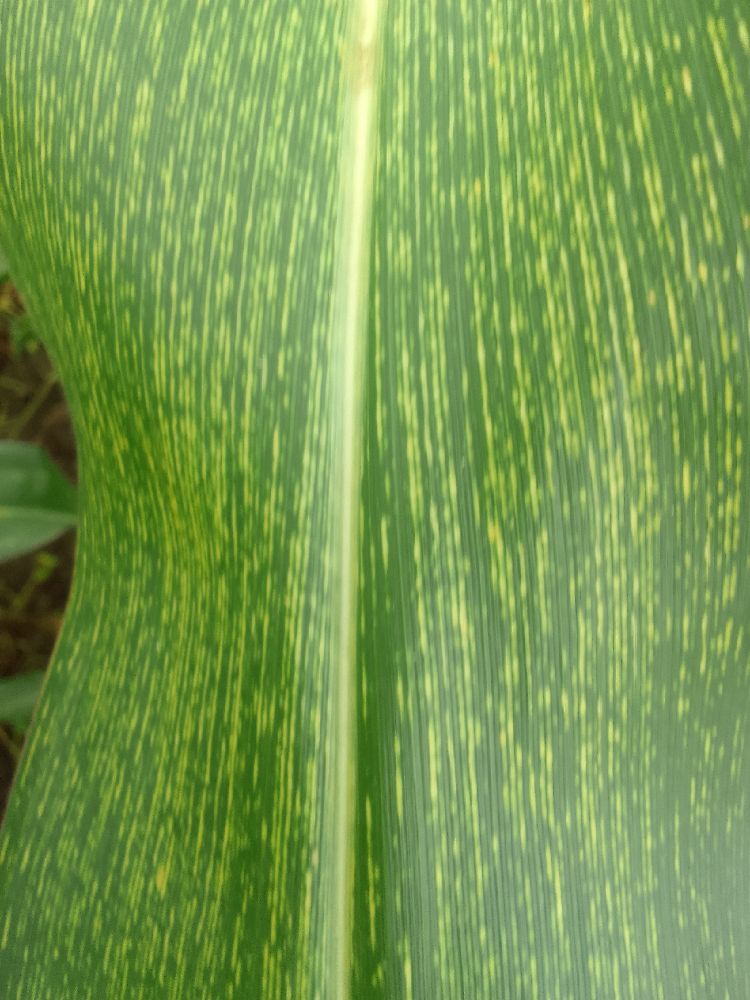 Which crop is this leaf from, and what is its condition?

maize, maize streak virus
